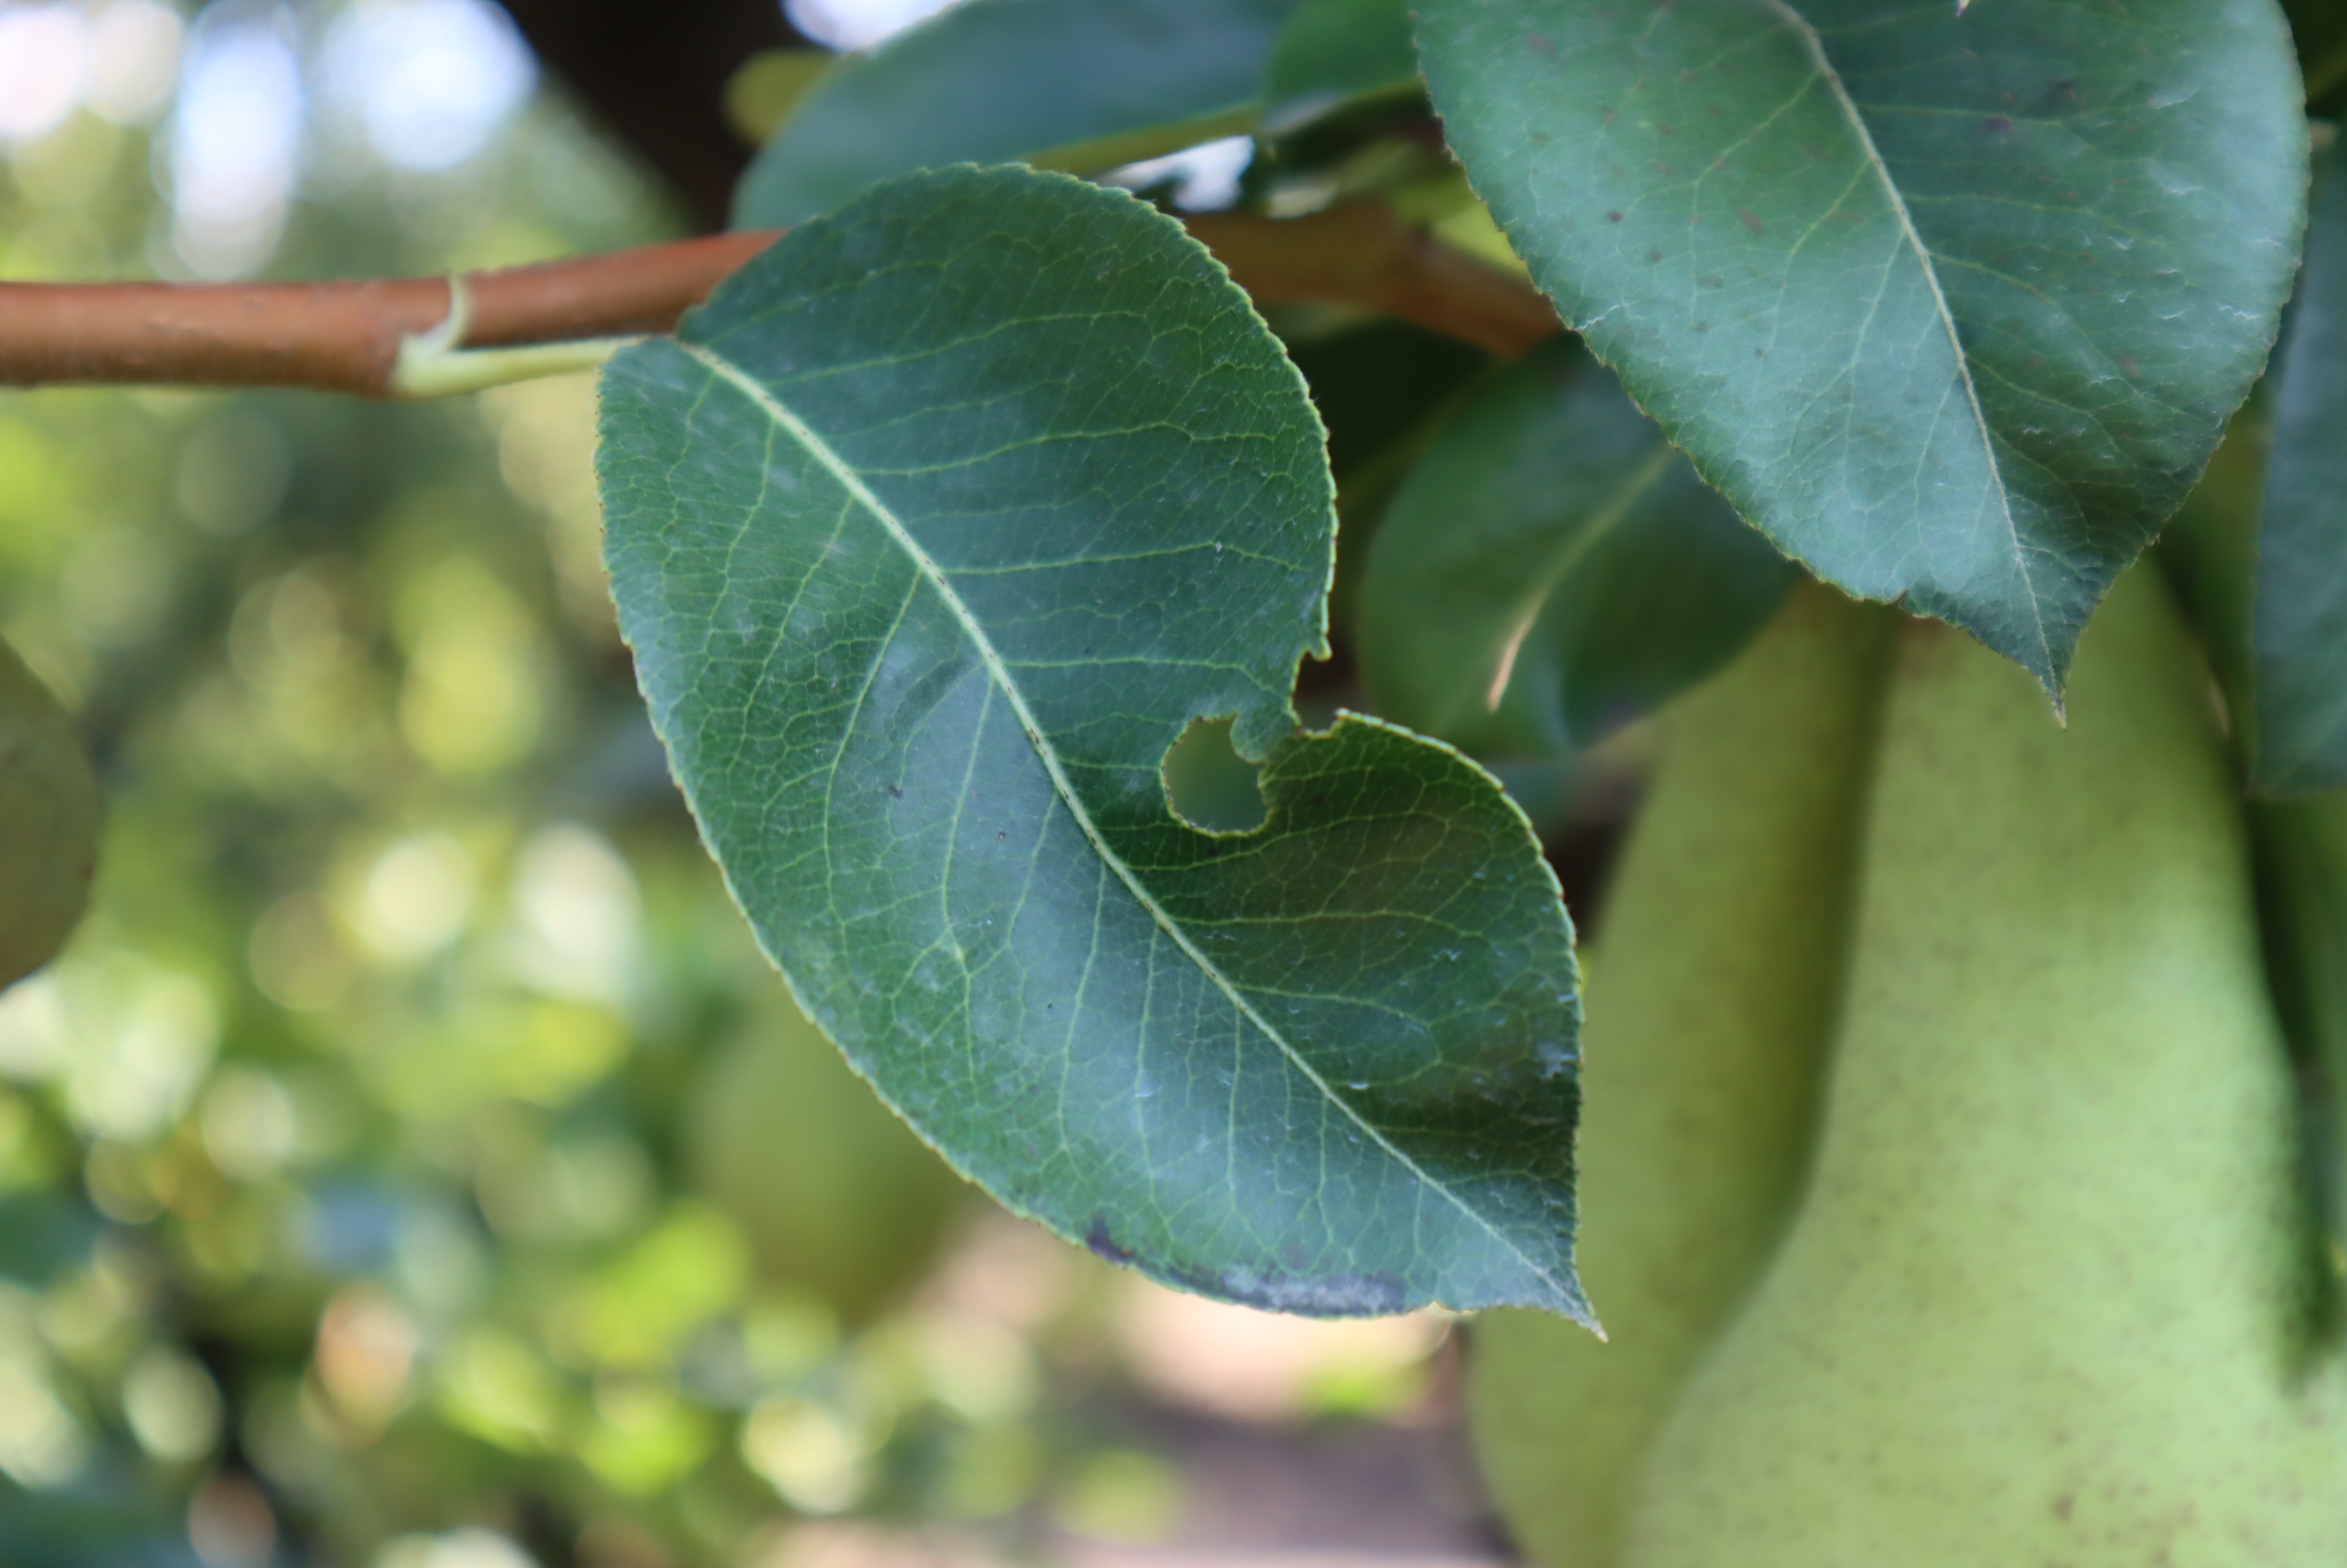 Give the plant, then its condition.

pear, phytophagous
